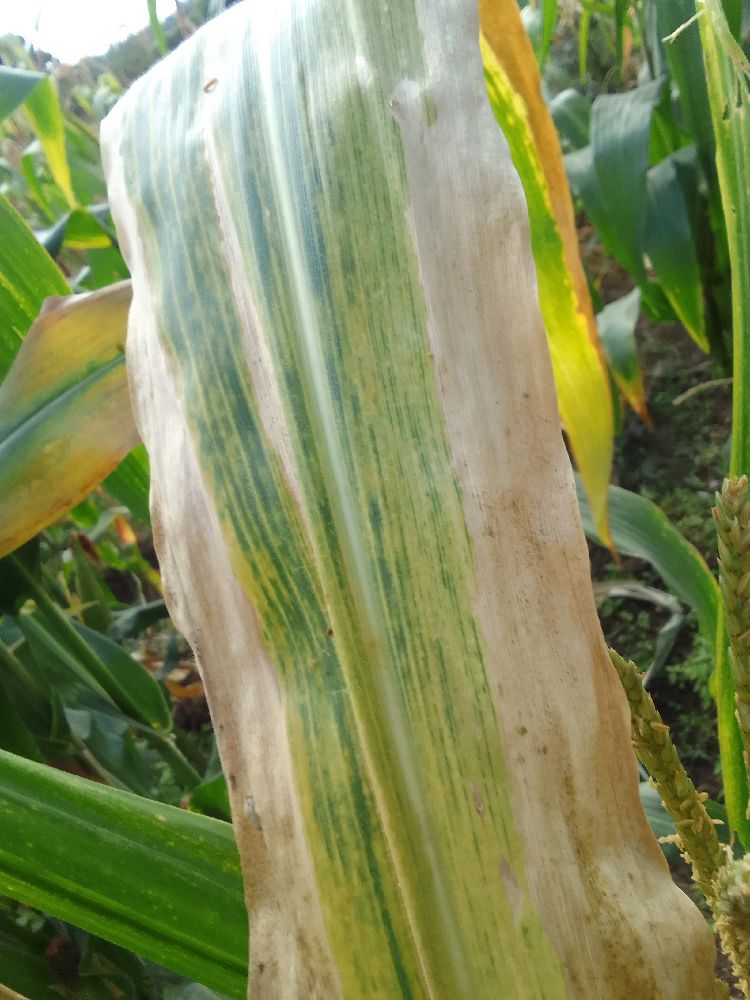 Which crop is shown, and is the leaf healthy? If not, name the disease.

maize, maize lethal necrosis
